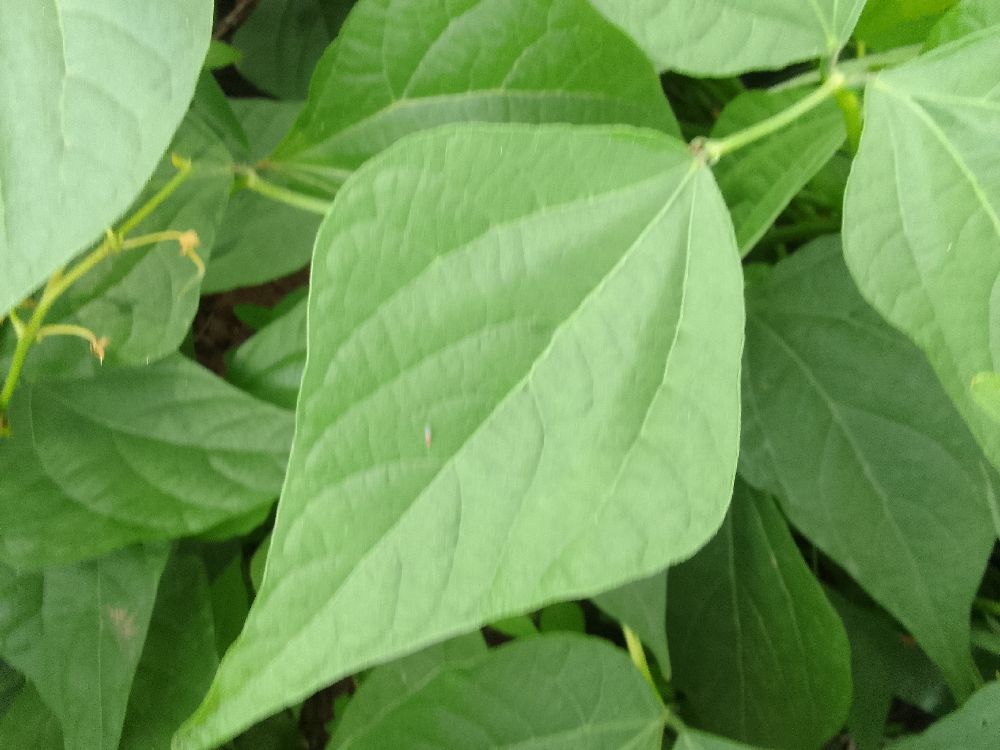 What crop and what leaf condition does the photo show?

common bean, healthy
